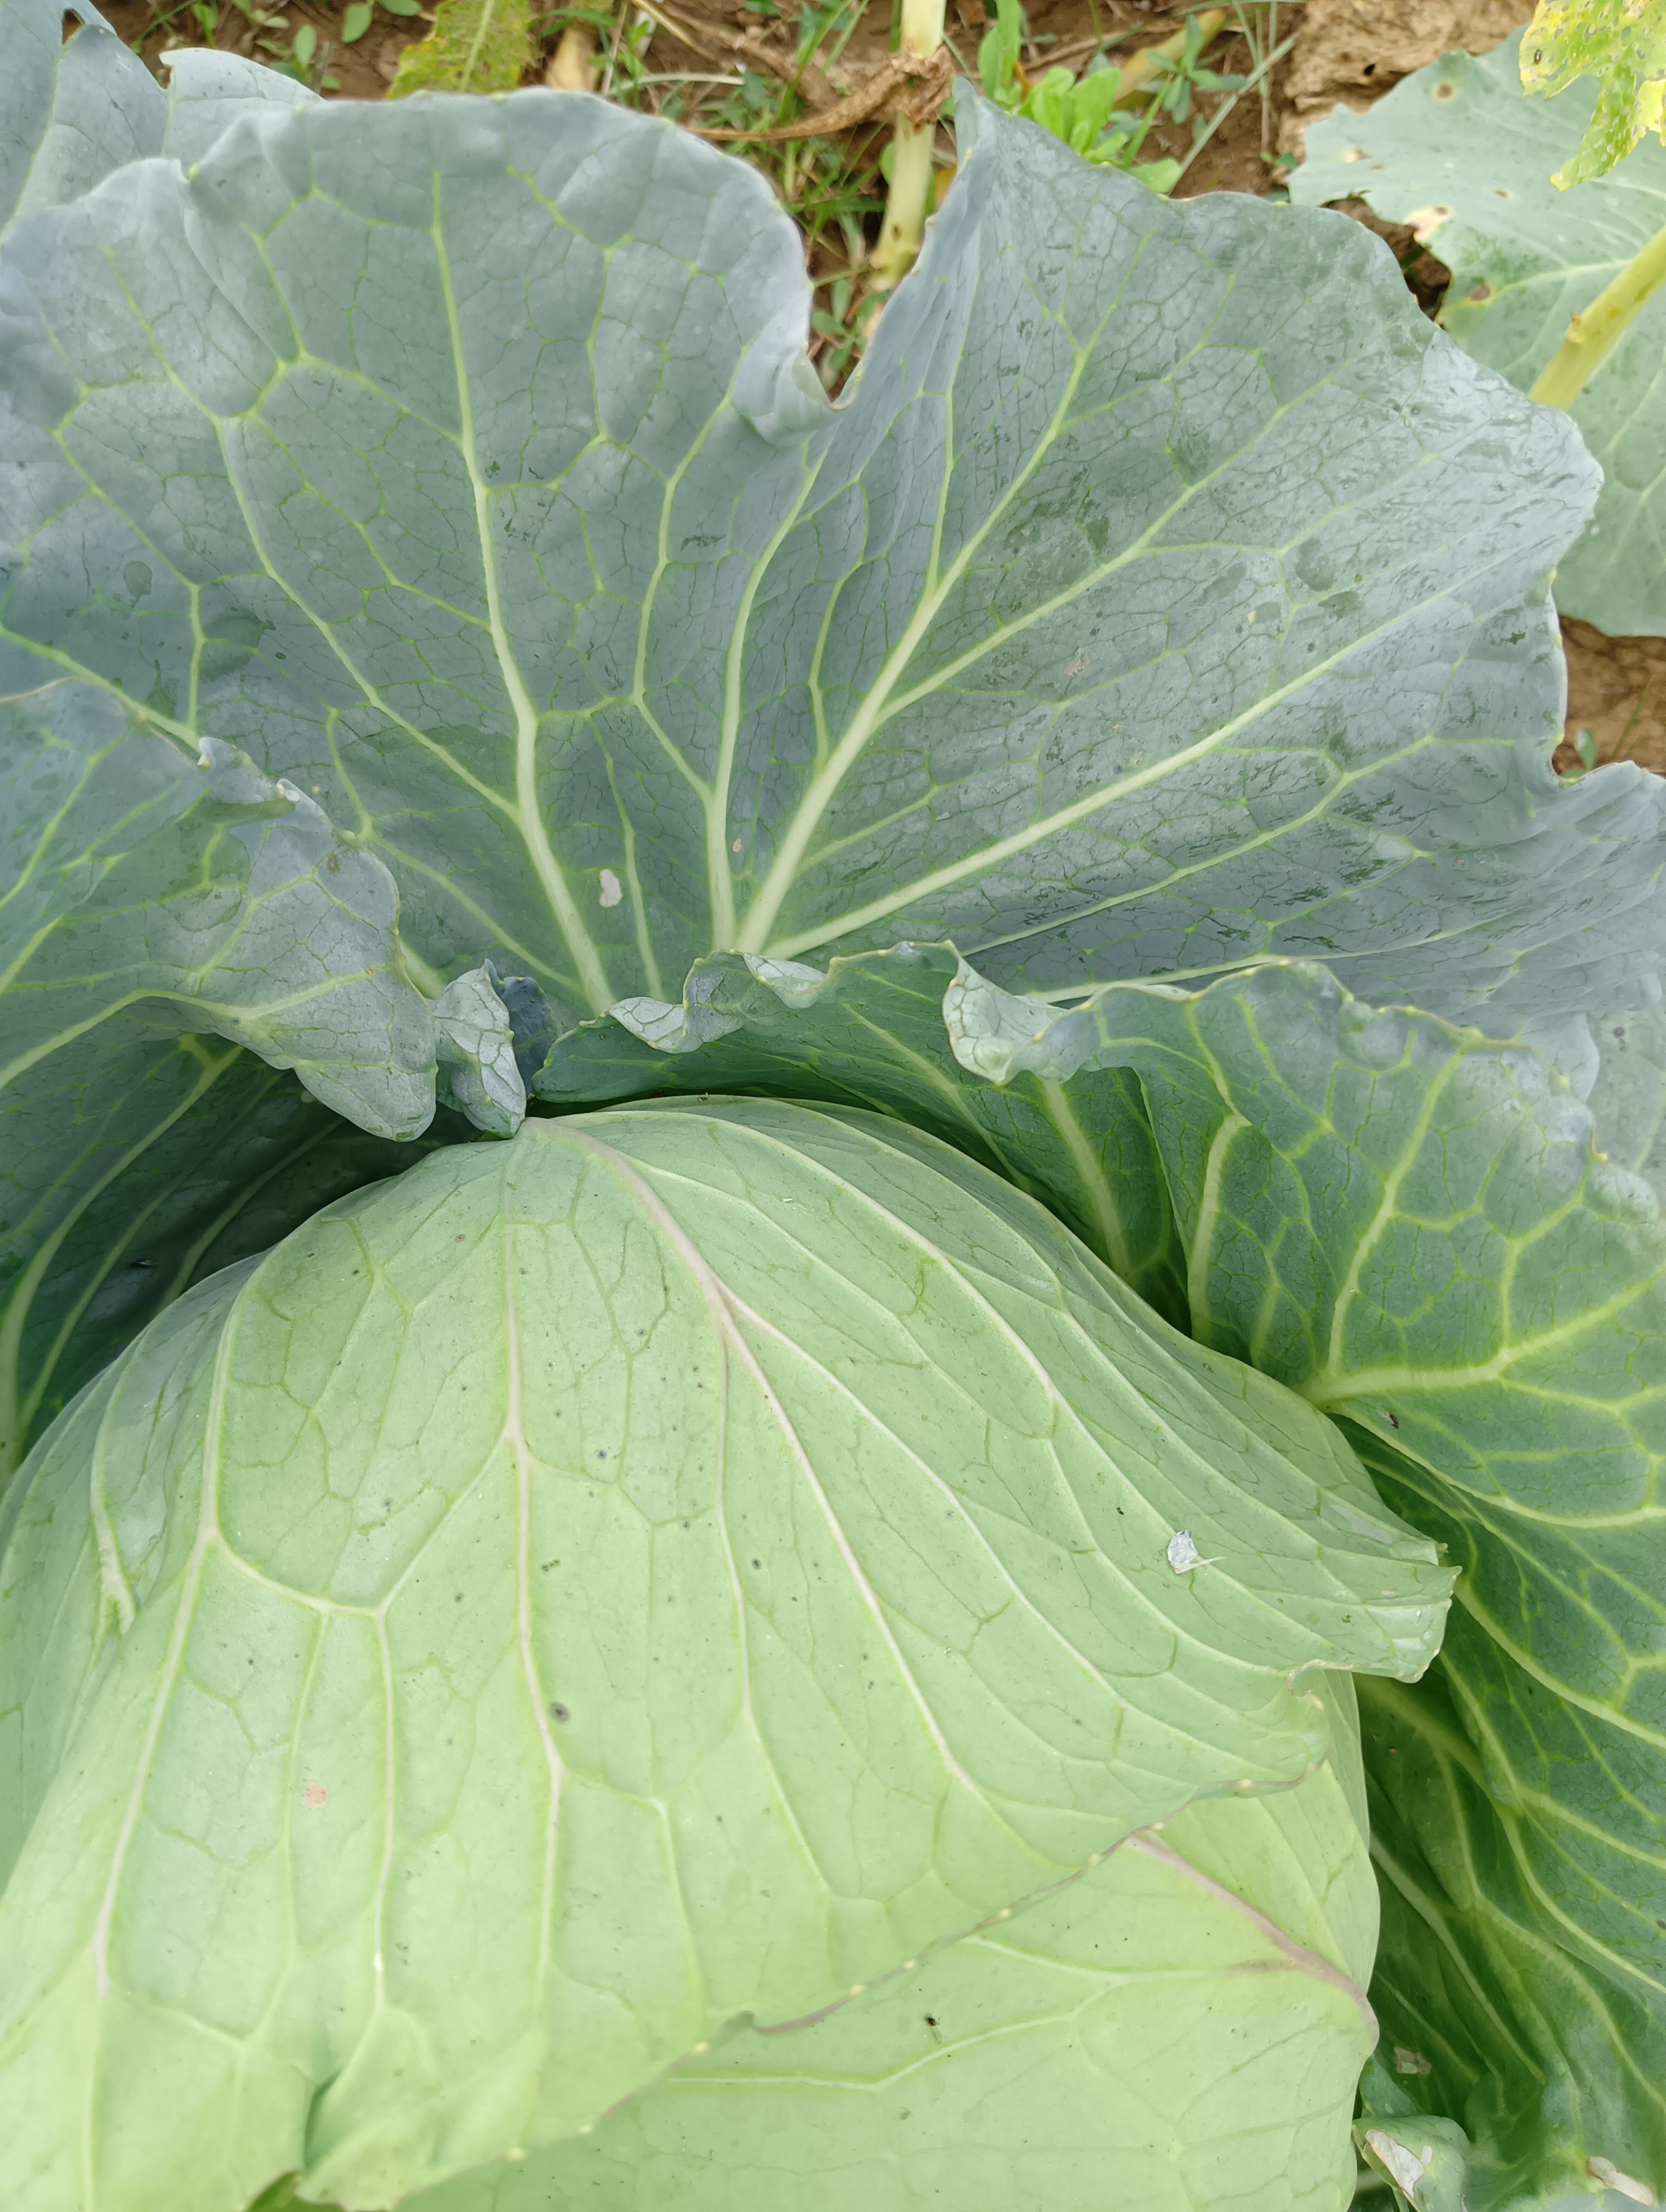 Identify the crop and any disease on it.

cabbage, healthy
